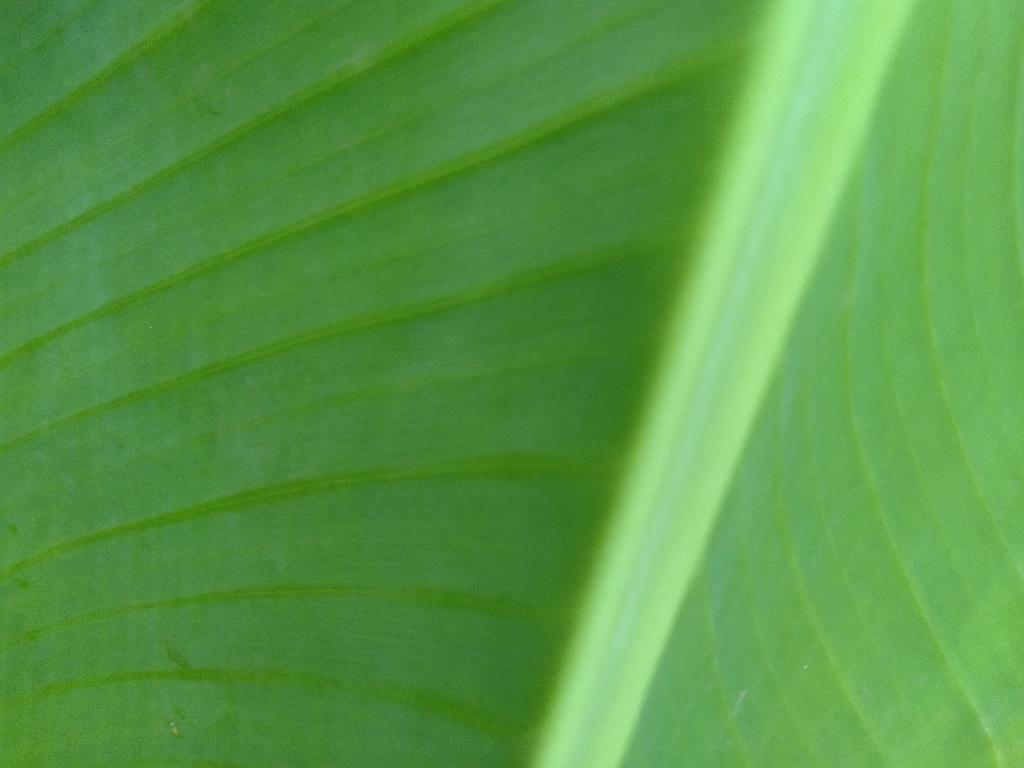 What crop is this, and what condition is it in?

banana, healthy
